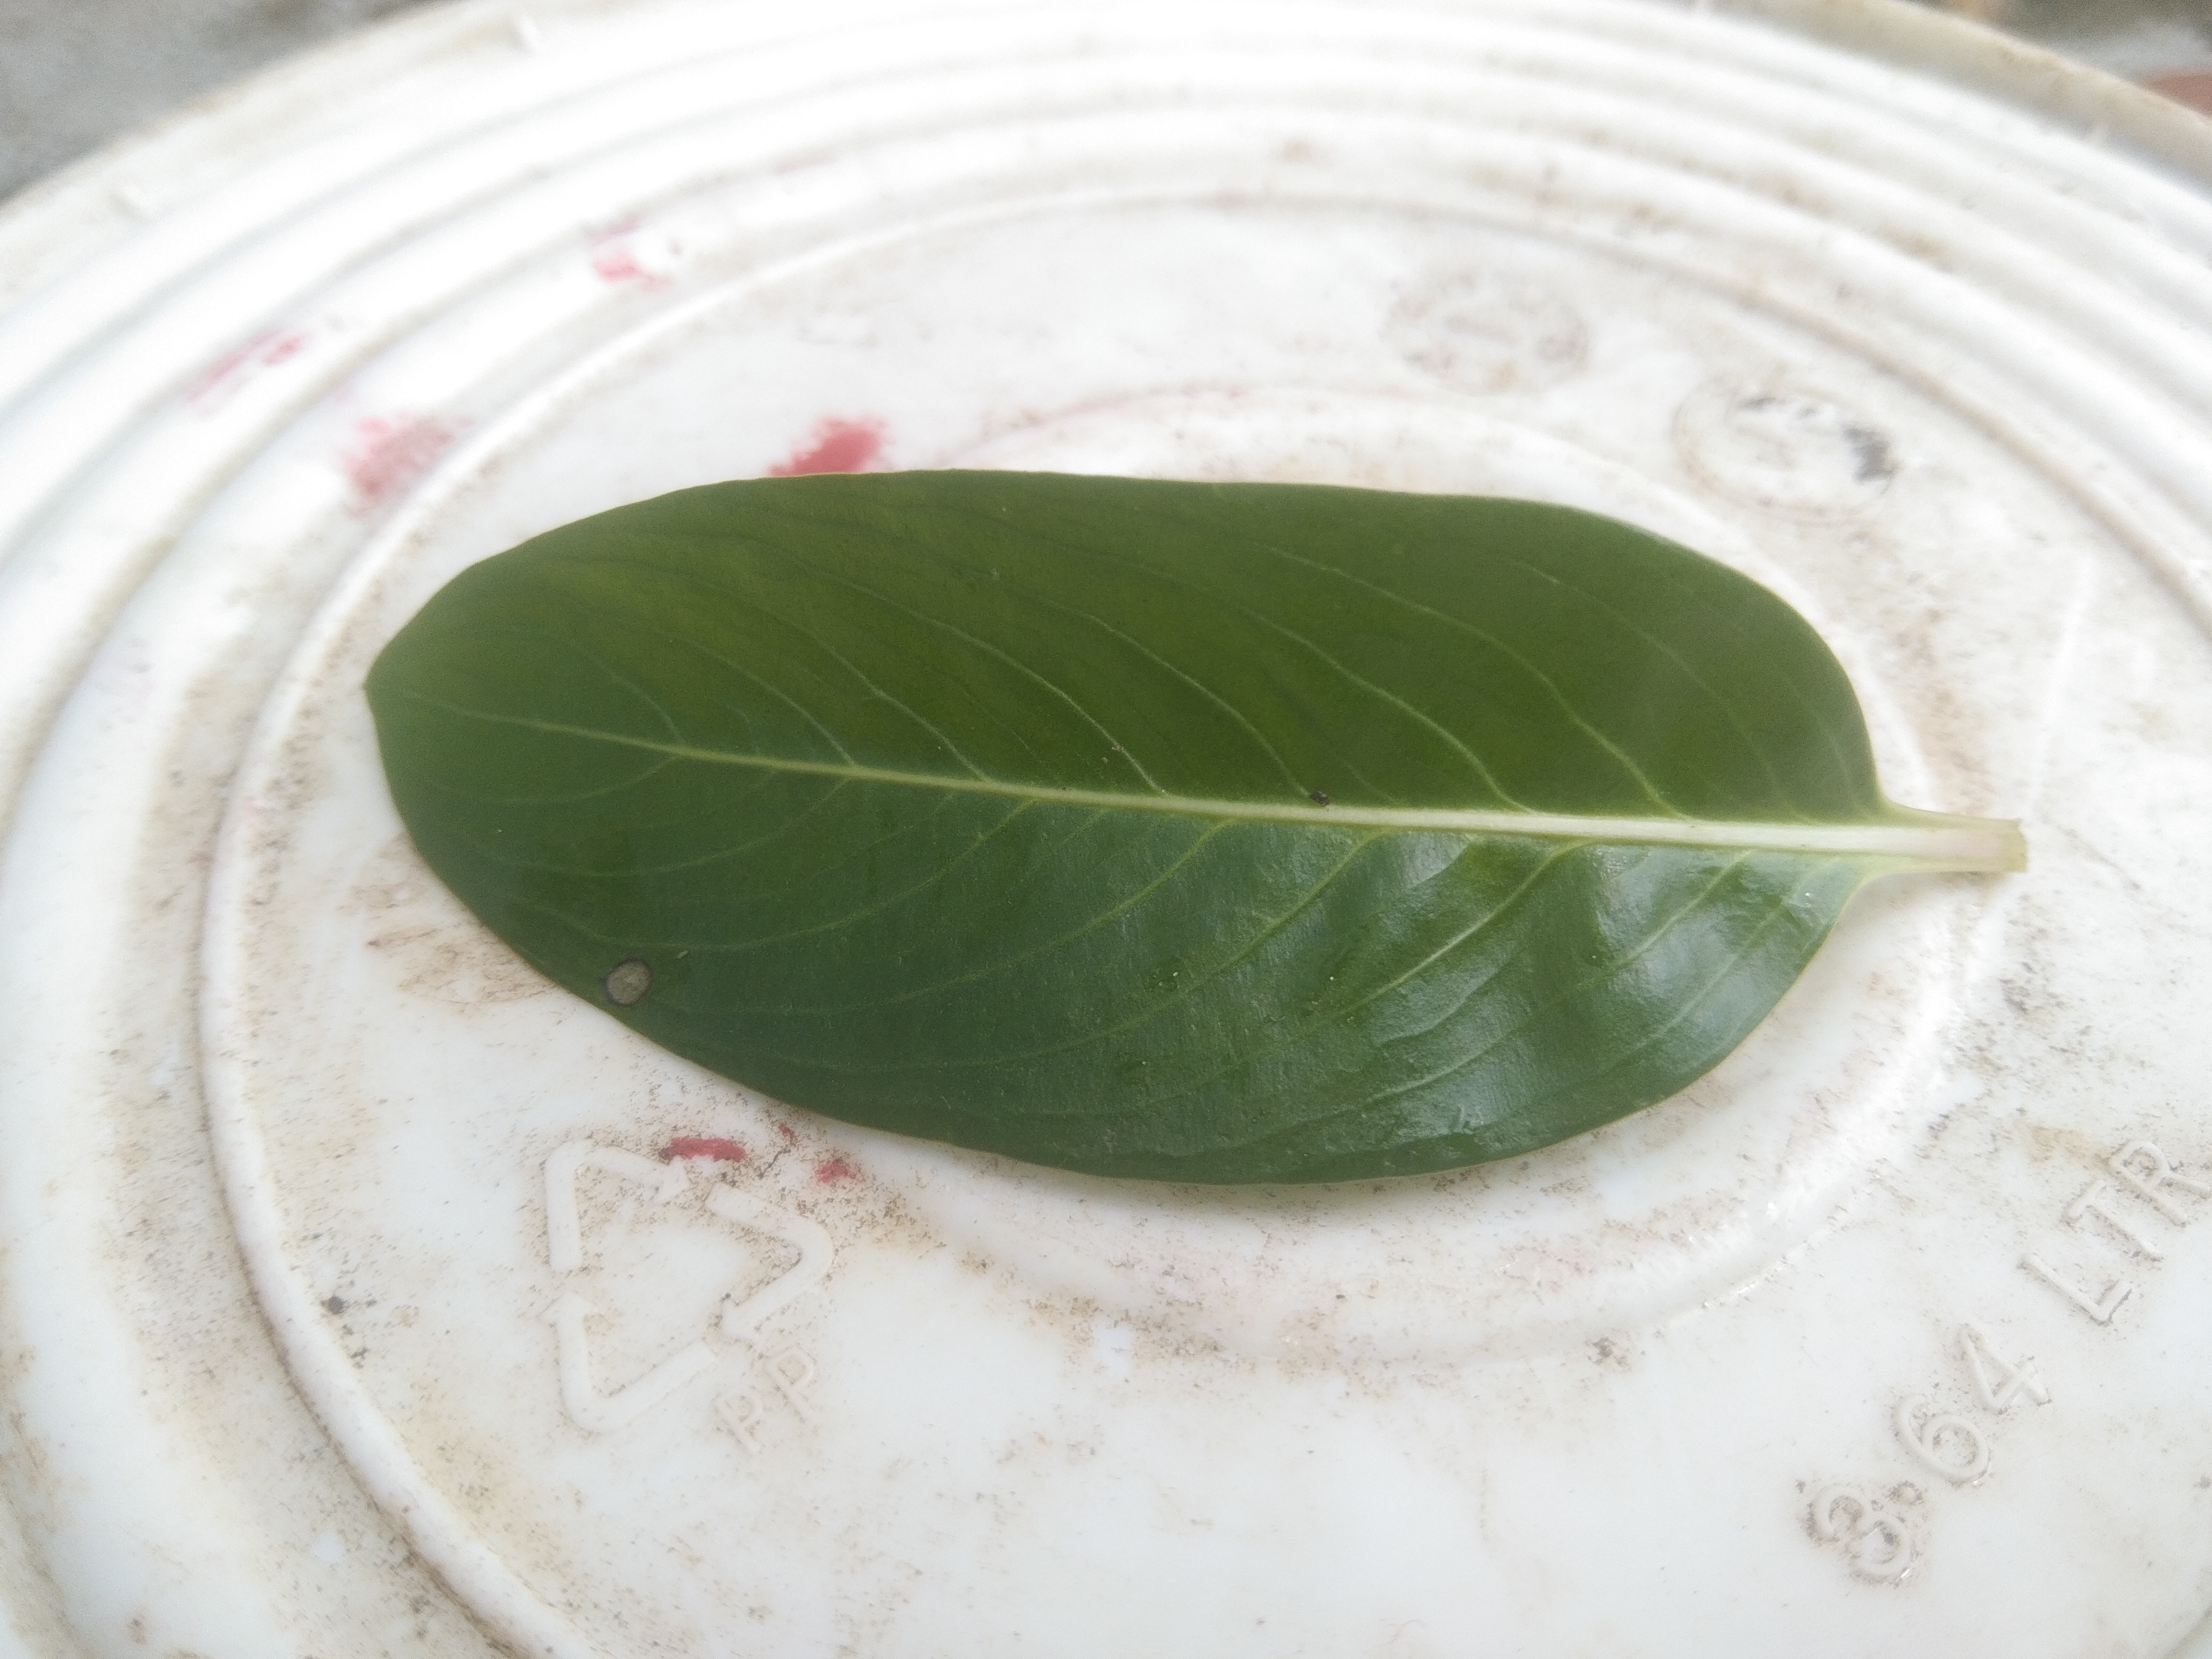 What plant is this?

rose periwinkle
